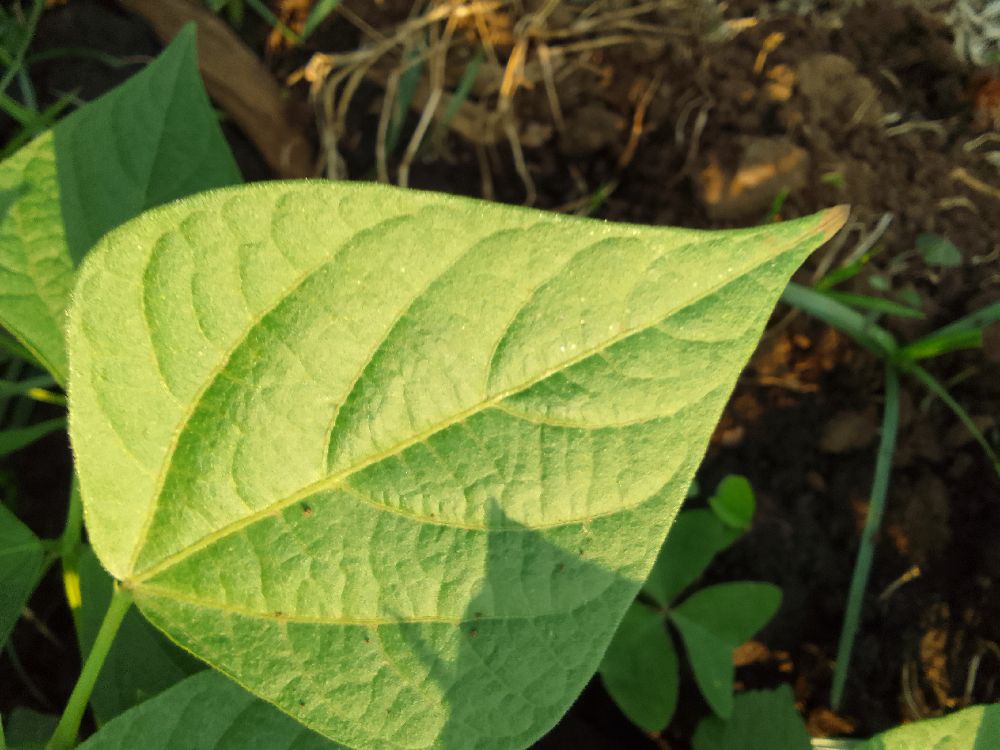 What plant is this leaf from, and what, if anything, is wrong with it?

common bean, healthy
